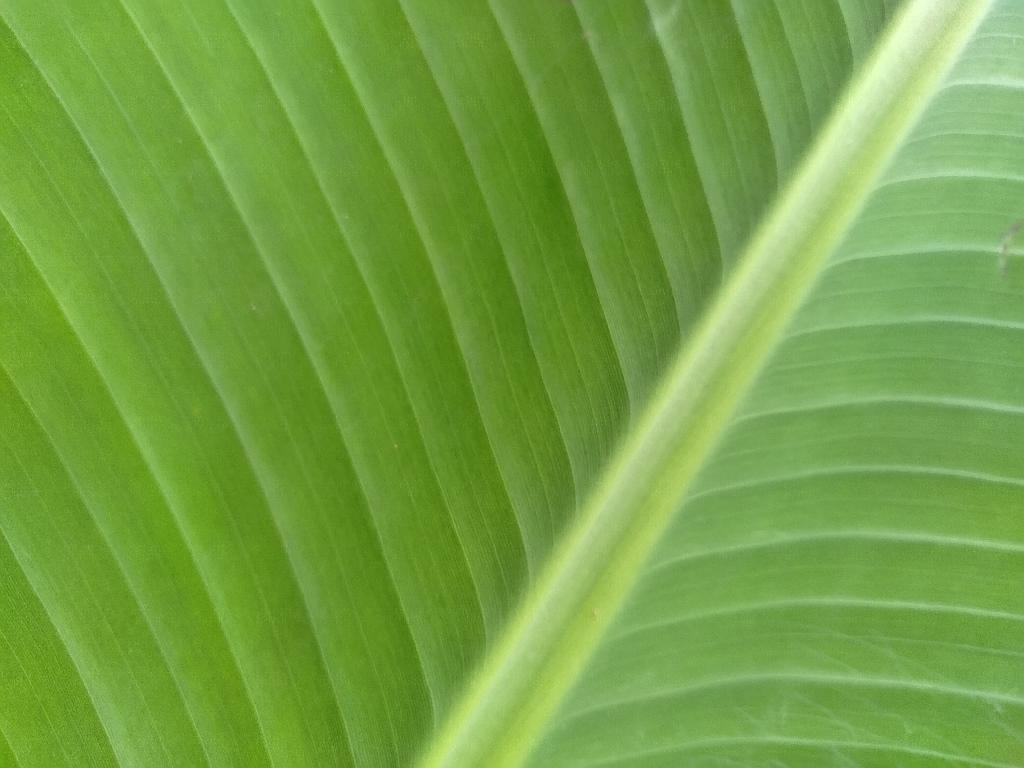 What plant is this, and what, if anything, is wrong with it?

banana, healthy
